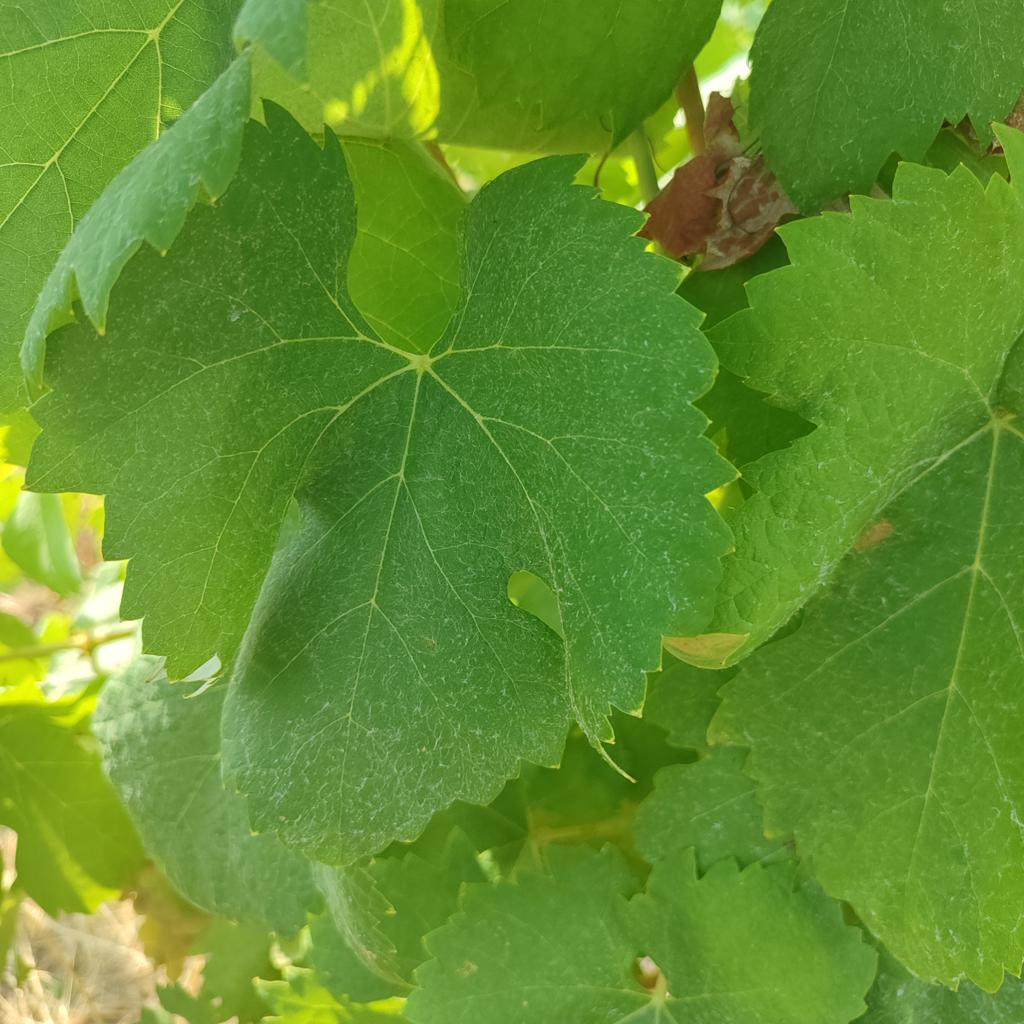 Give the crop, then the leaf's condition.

grapevine, healthy
